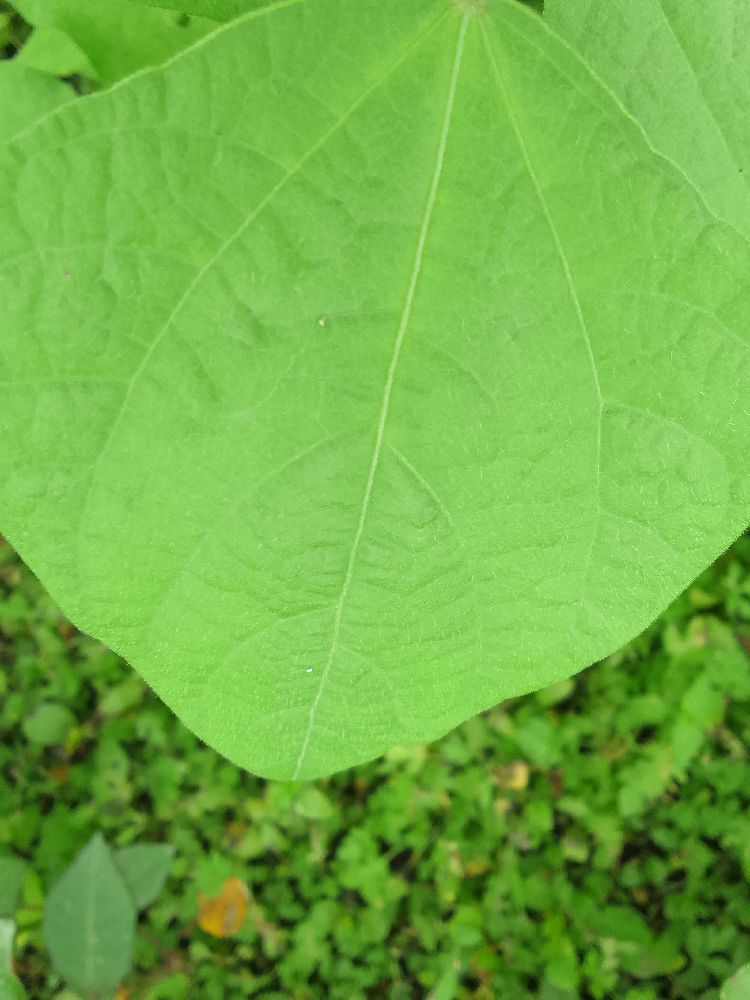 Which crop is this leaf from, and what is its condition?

common bean, healthy
